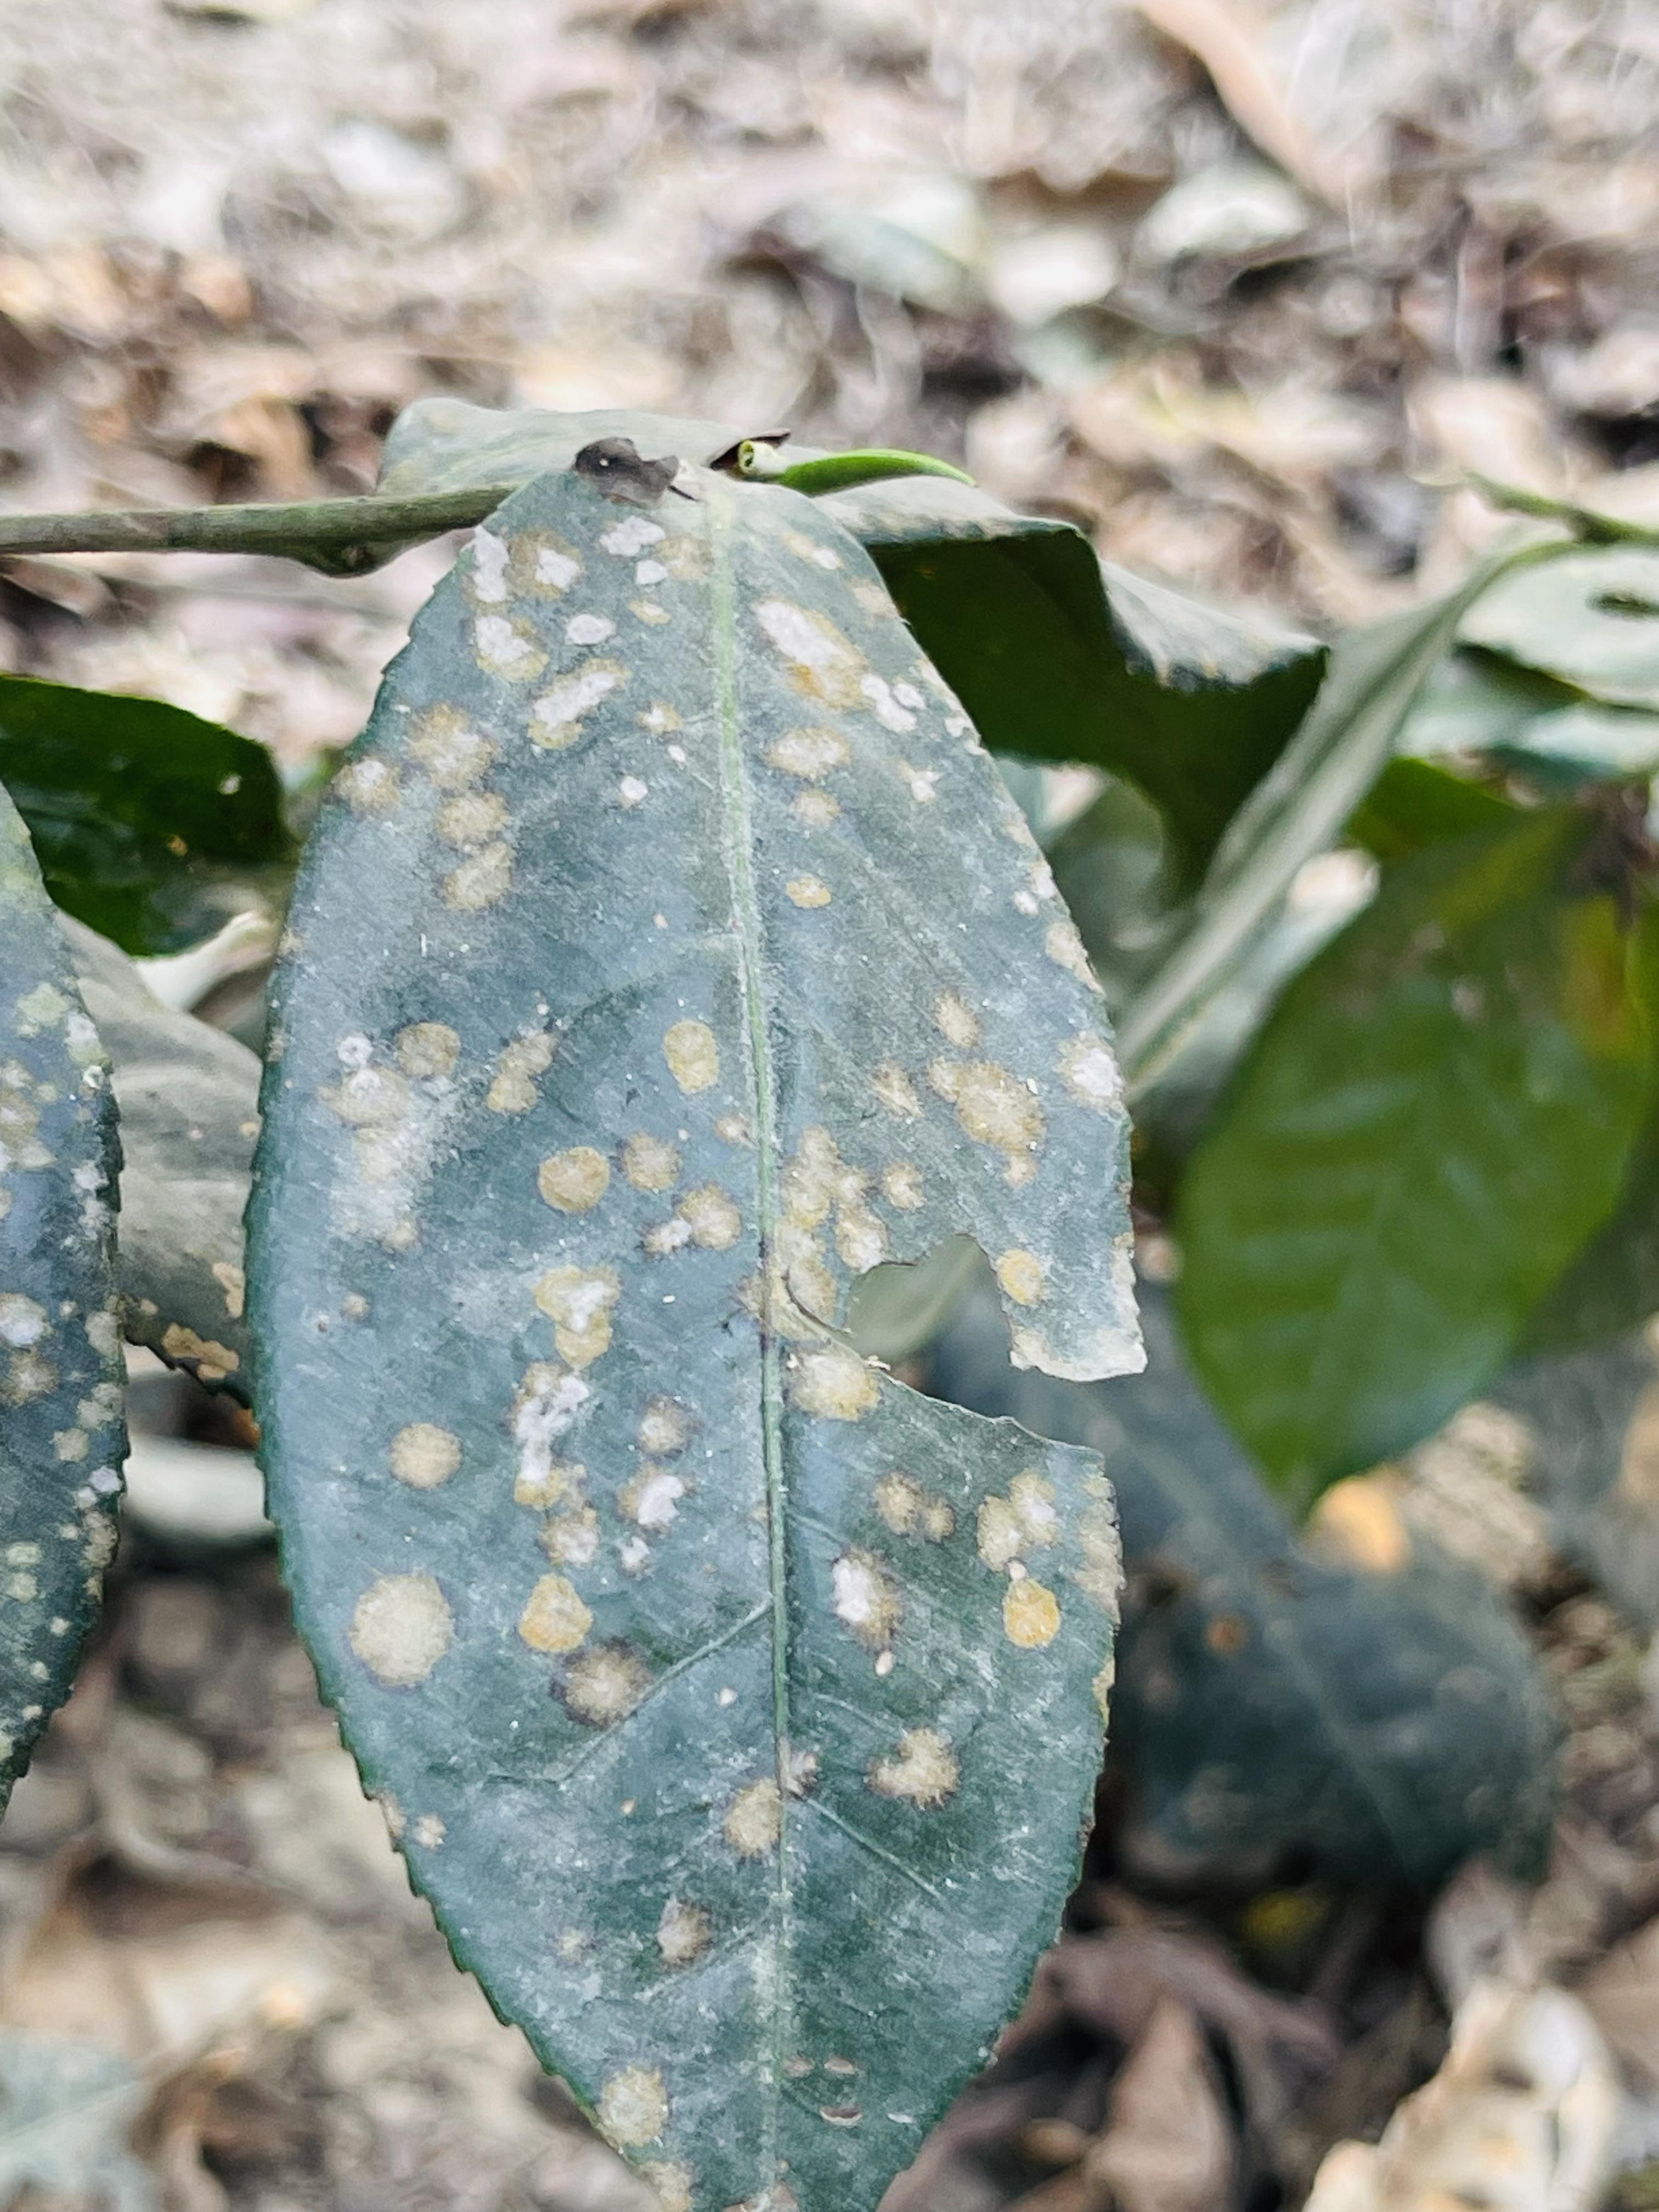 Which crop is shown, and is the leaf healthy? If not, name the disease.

tea, red rust
